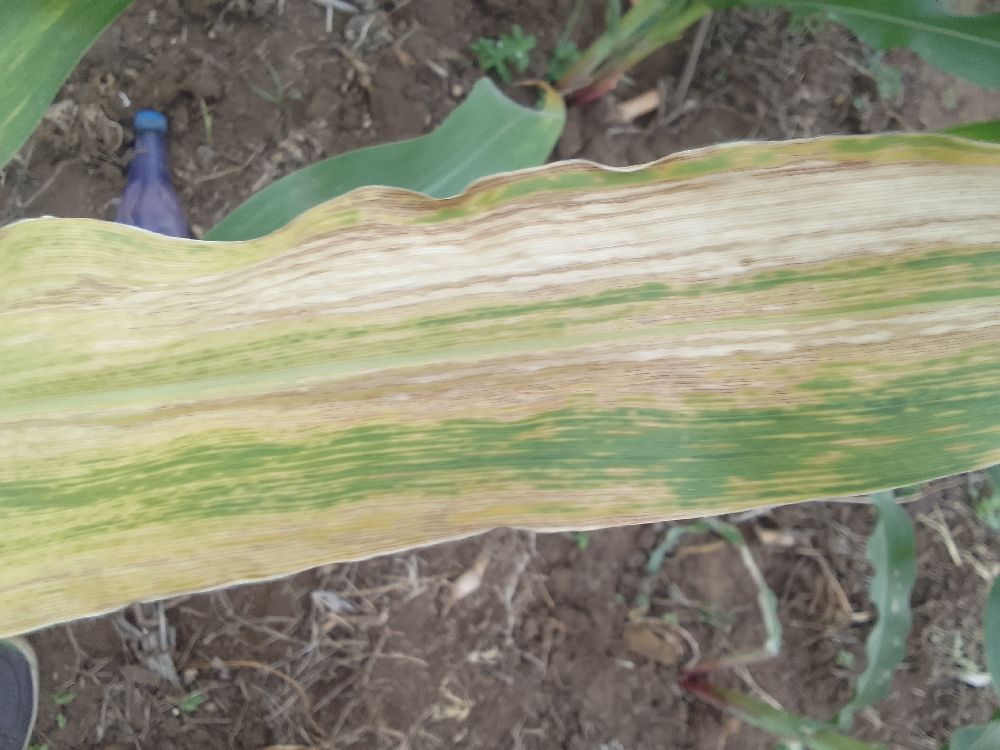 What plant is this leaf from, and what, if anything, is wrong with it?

maize, maize lethal necrosis
